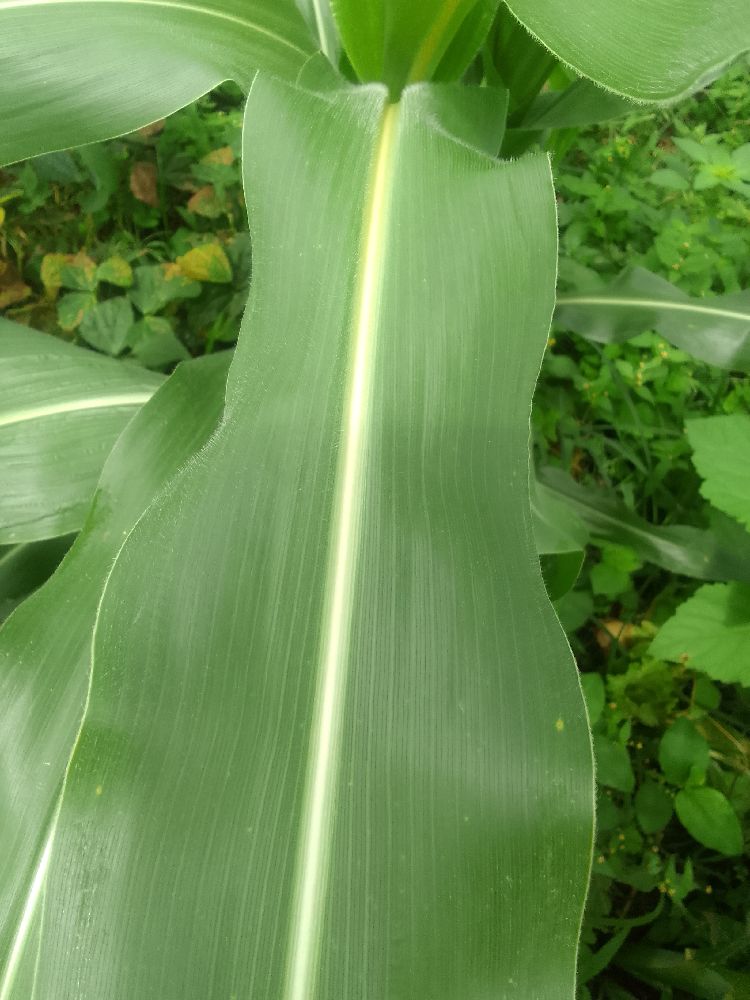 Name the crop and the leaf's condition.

maize, healthy
